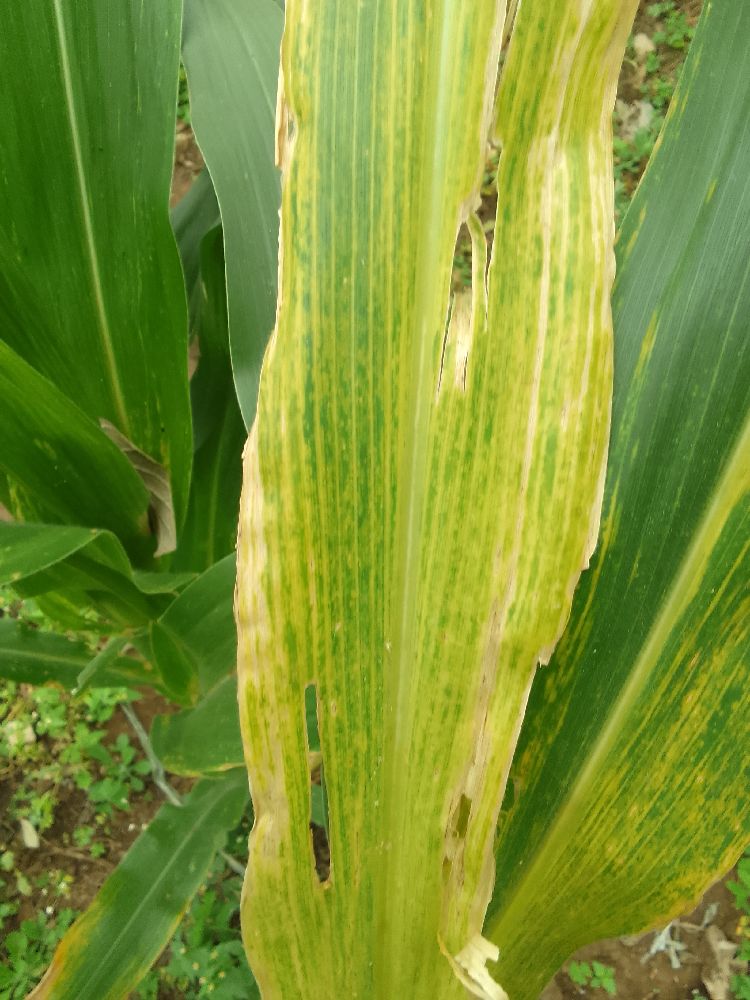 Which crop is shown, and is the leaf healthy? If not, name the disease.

maize, maize lethal necrosis
